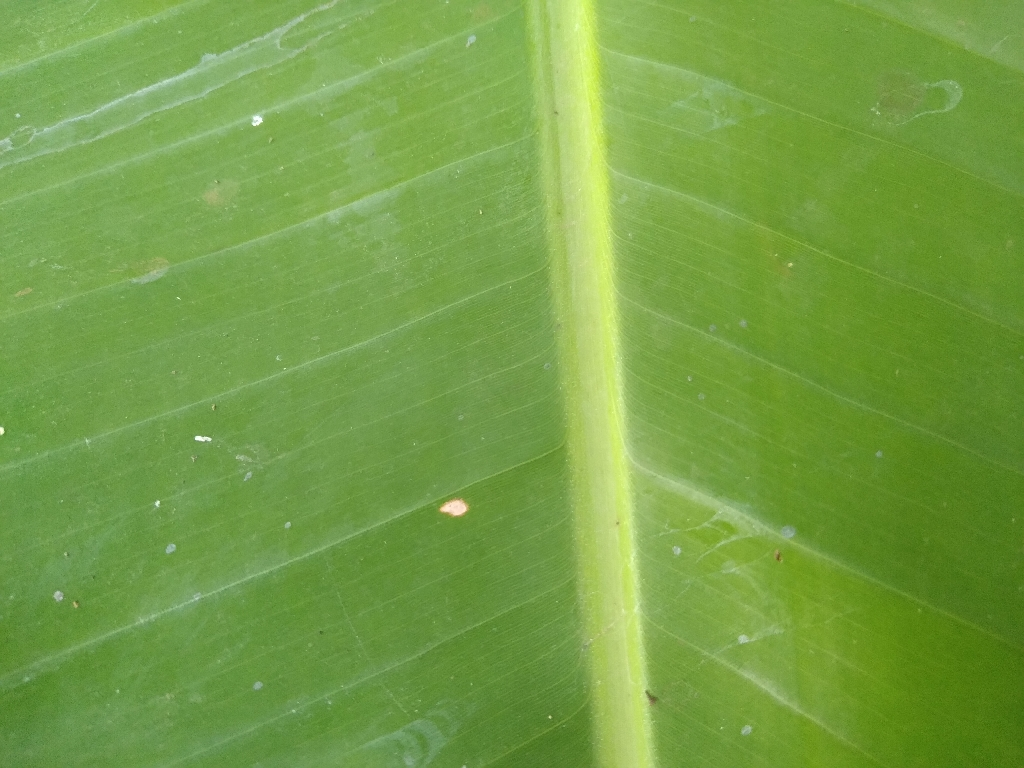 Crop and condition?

banana, healthy
